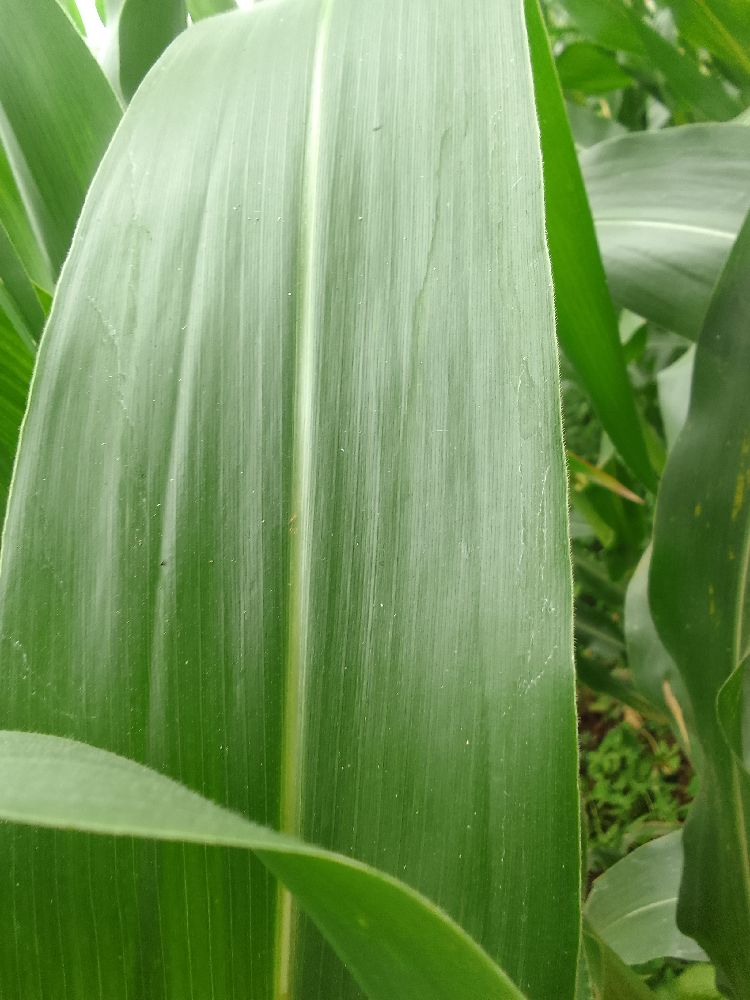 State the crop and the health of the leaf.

maize, healthy
